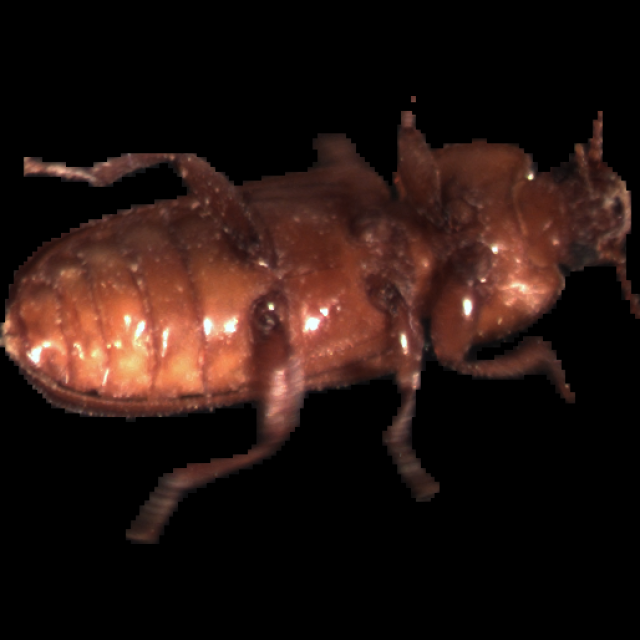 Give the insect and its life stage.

mealworm beetle
